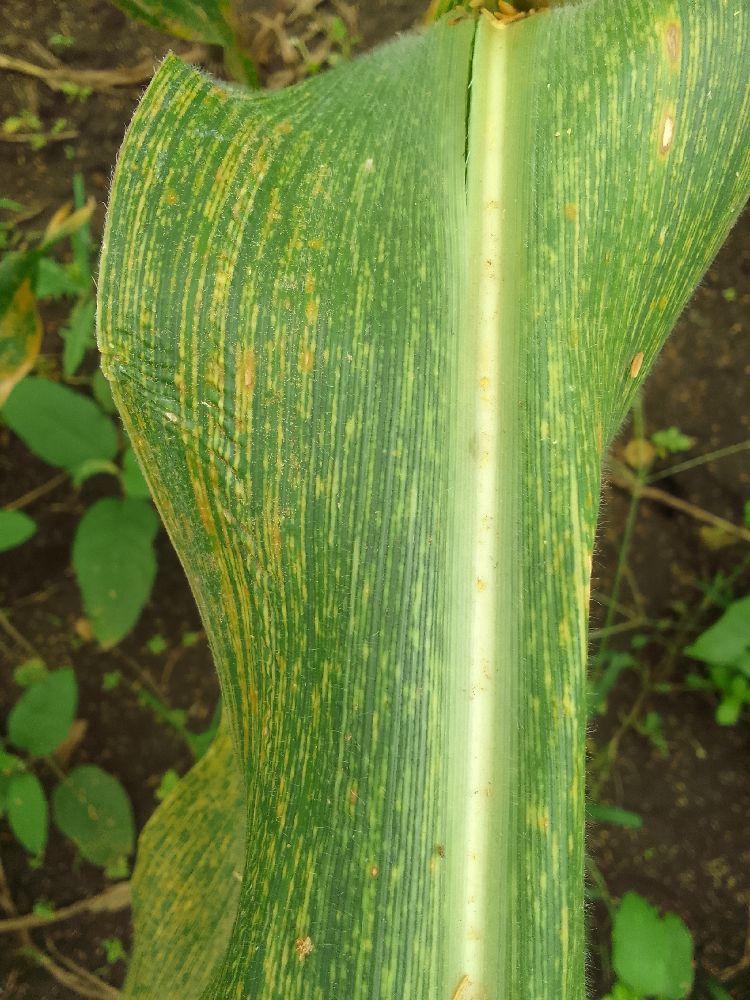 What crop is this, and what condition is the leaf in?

maize, maize streak virus
